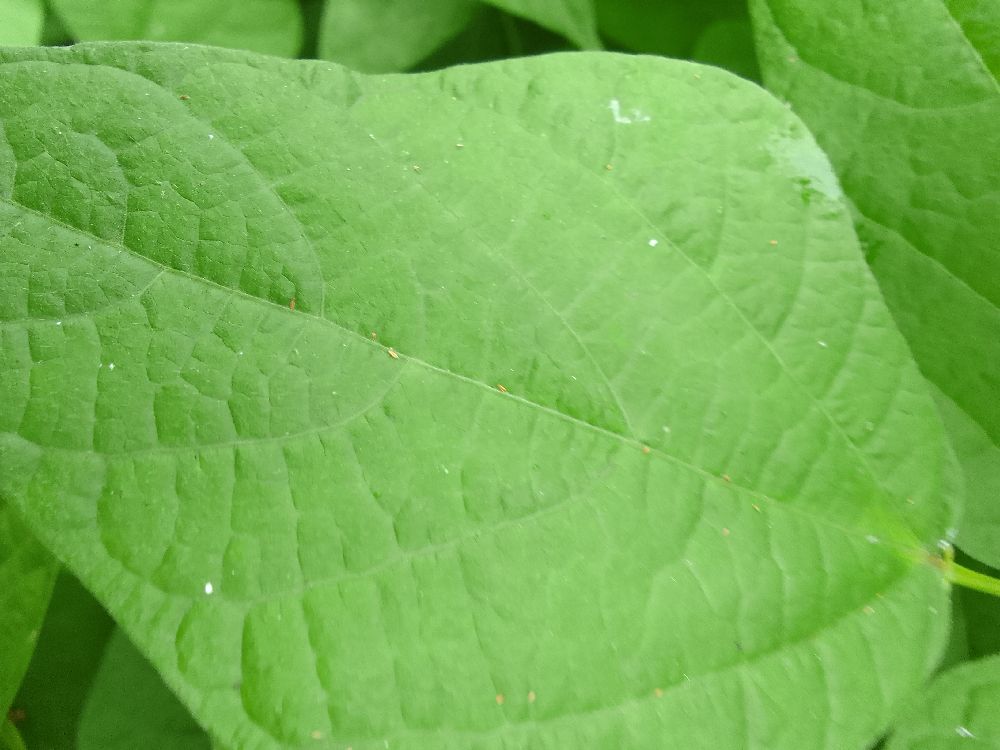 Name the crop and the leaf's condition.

common bean, healthy
